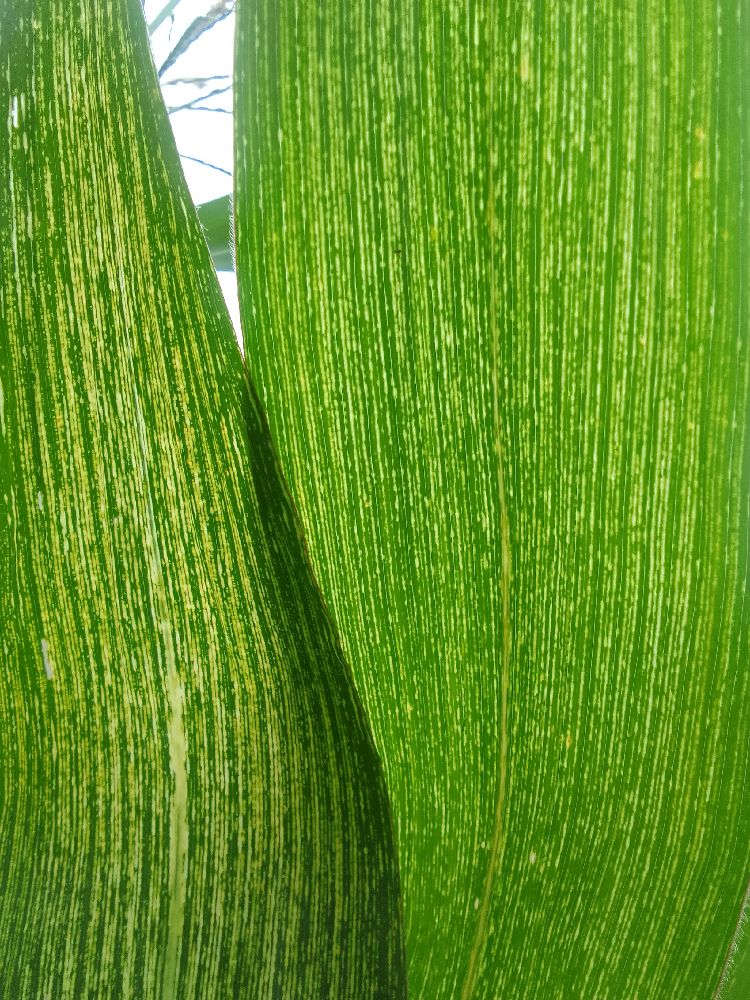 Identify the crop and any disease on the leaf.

maize, maize streak virus
